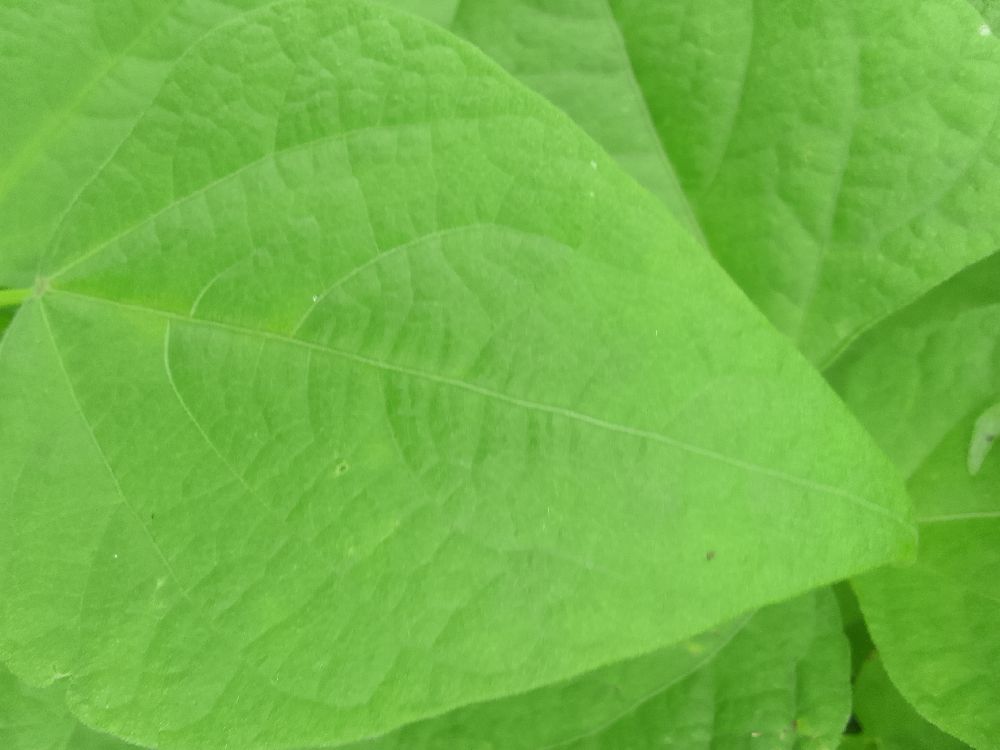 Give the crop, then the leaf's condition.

common bean, healthy
